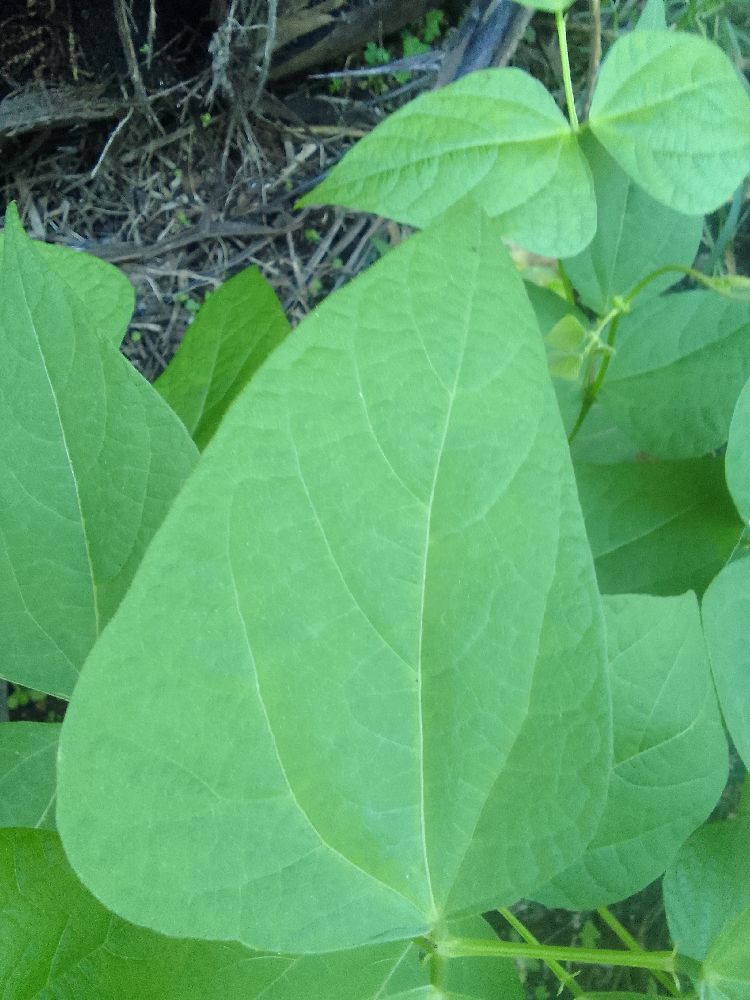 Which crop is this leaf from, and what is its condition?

common bean, healthy
